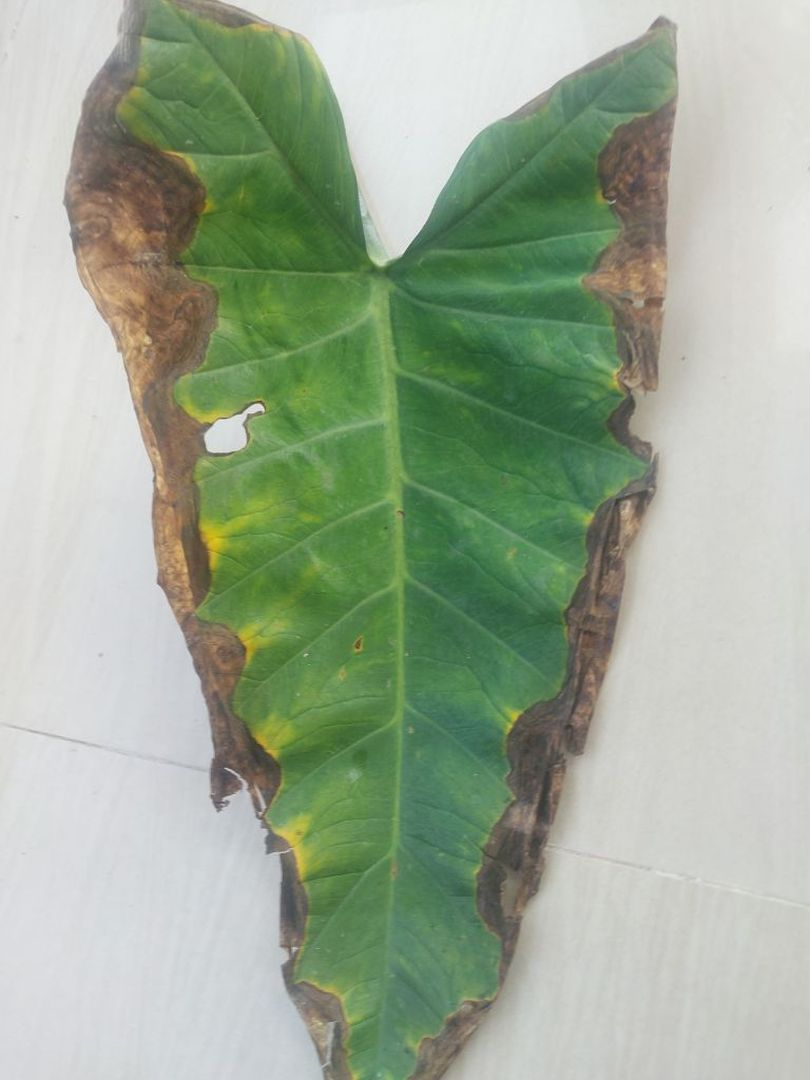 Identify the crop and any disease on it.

taro, leaf blight
